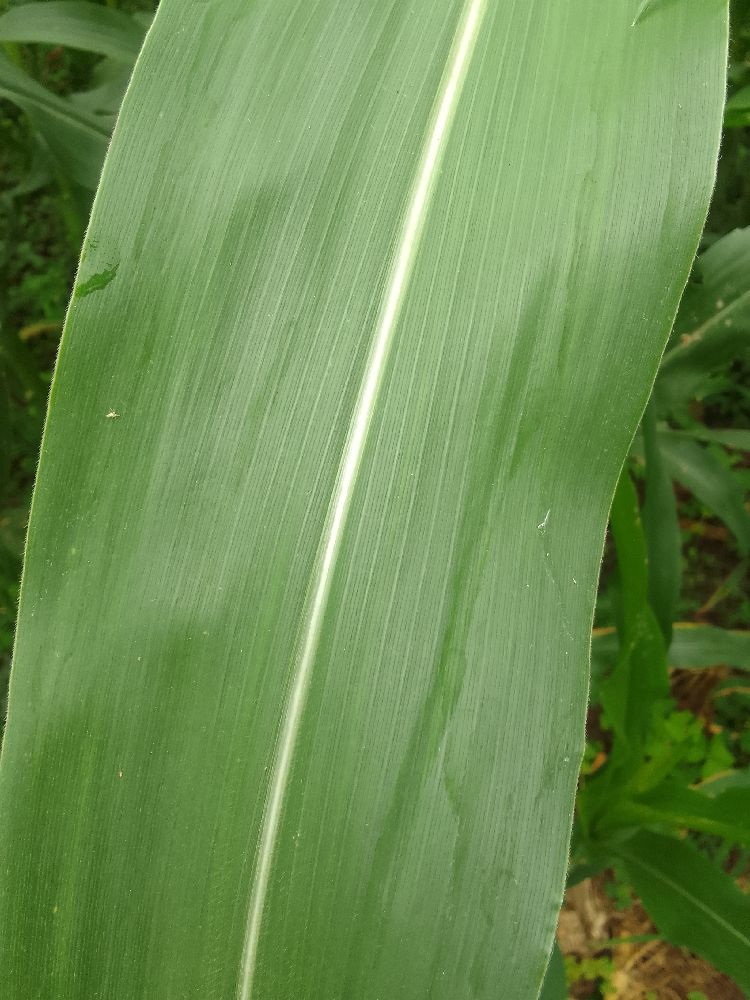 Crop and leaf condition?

maize, healthy
